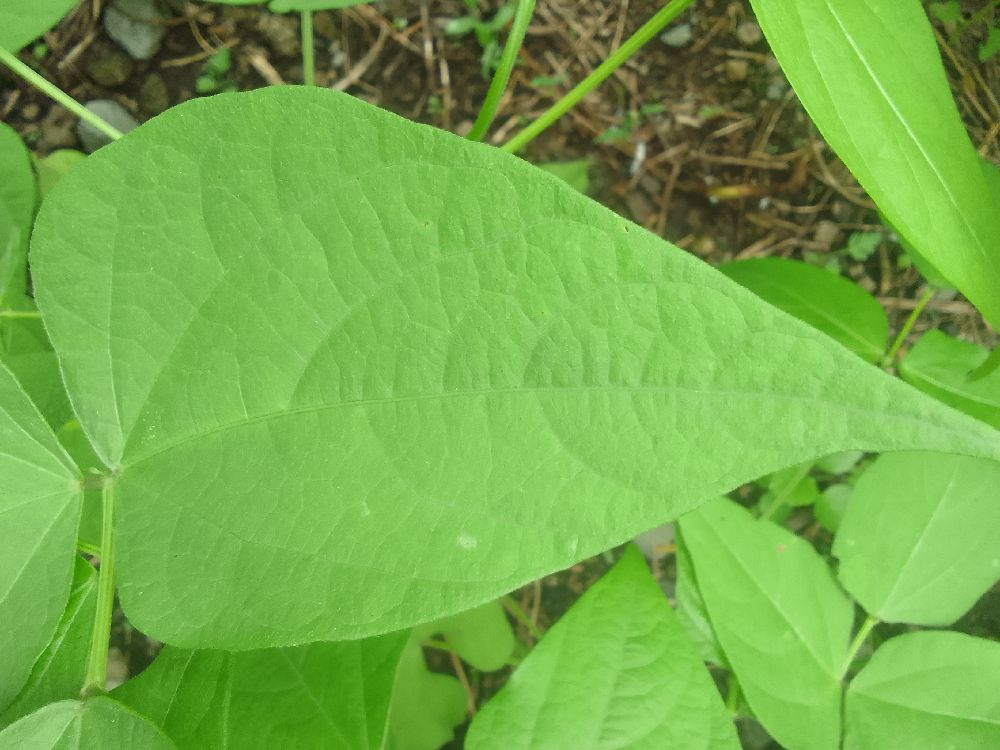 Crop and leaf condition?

common bean, healthy
